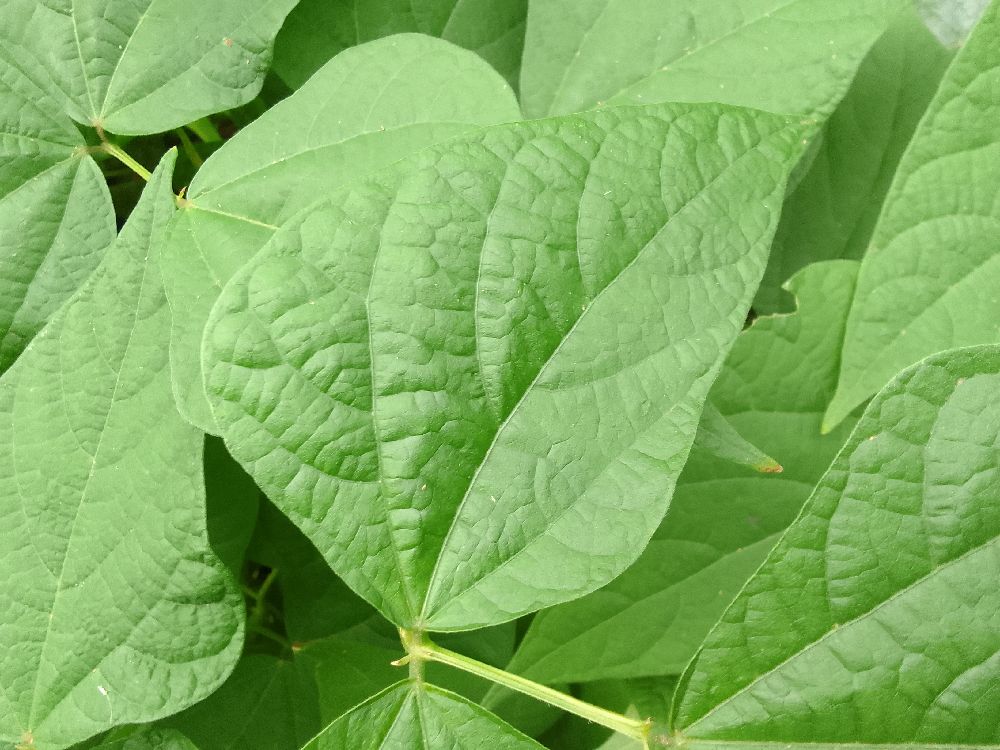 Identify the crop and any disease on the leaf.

common bean, healthy
